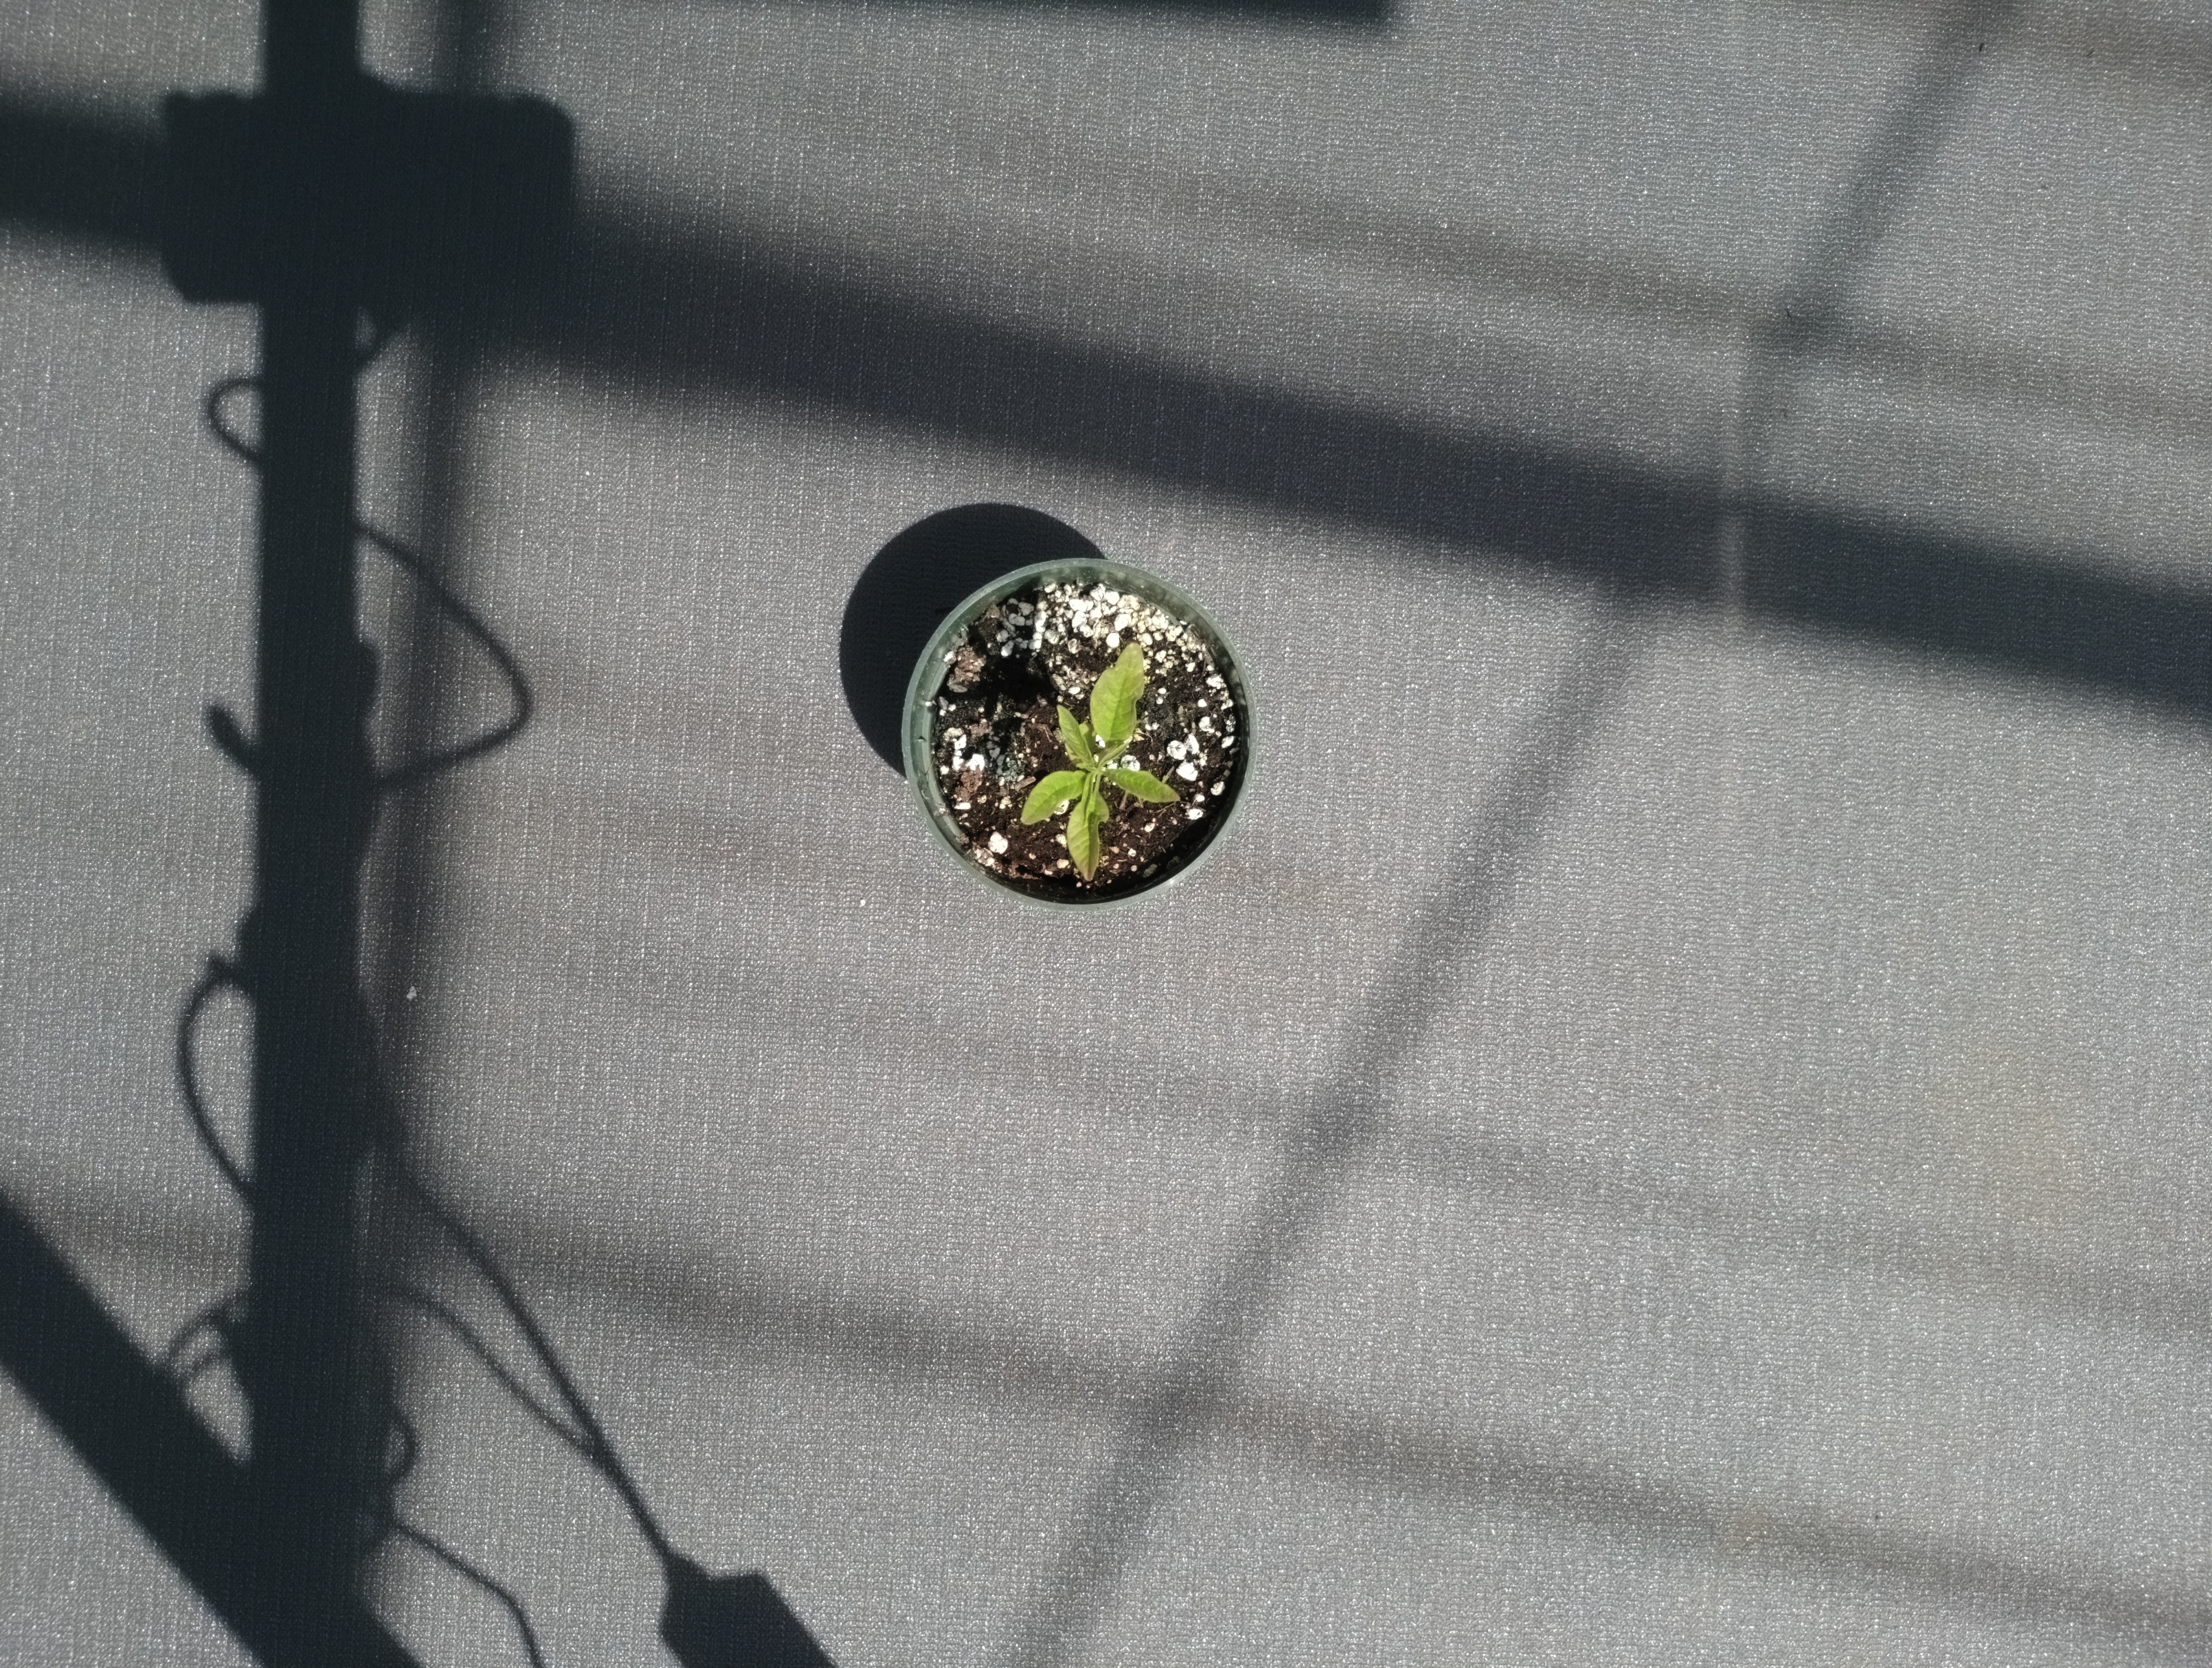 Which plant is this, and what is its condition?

waterhemp, healthy untreated
